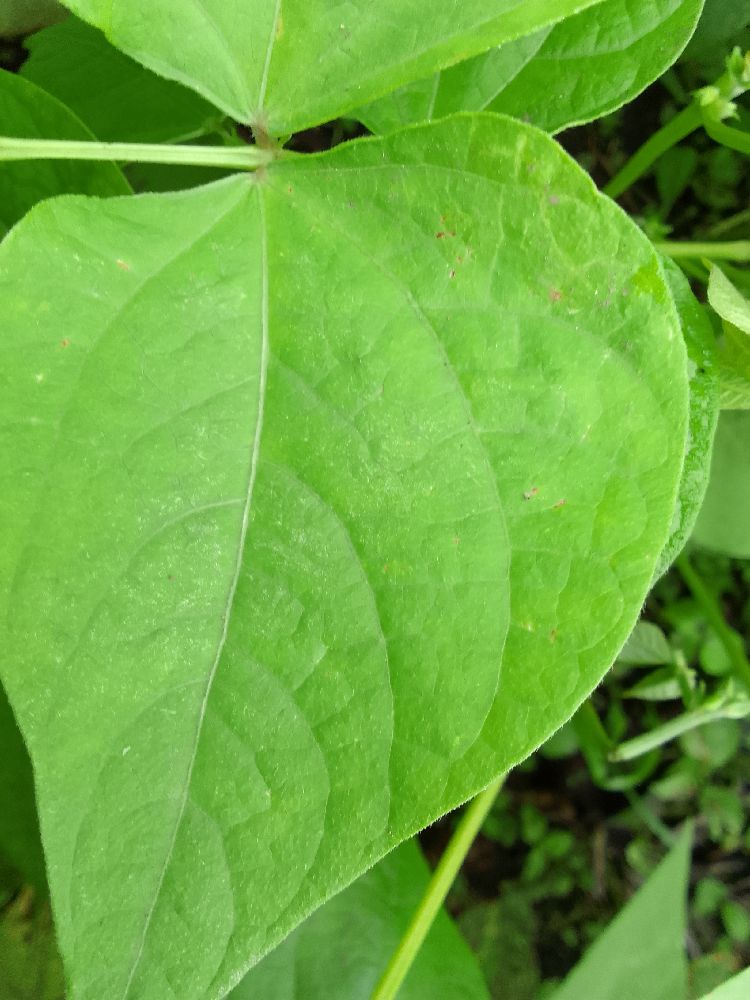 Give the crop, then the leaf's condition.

common bean, healthy
